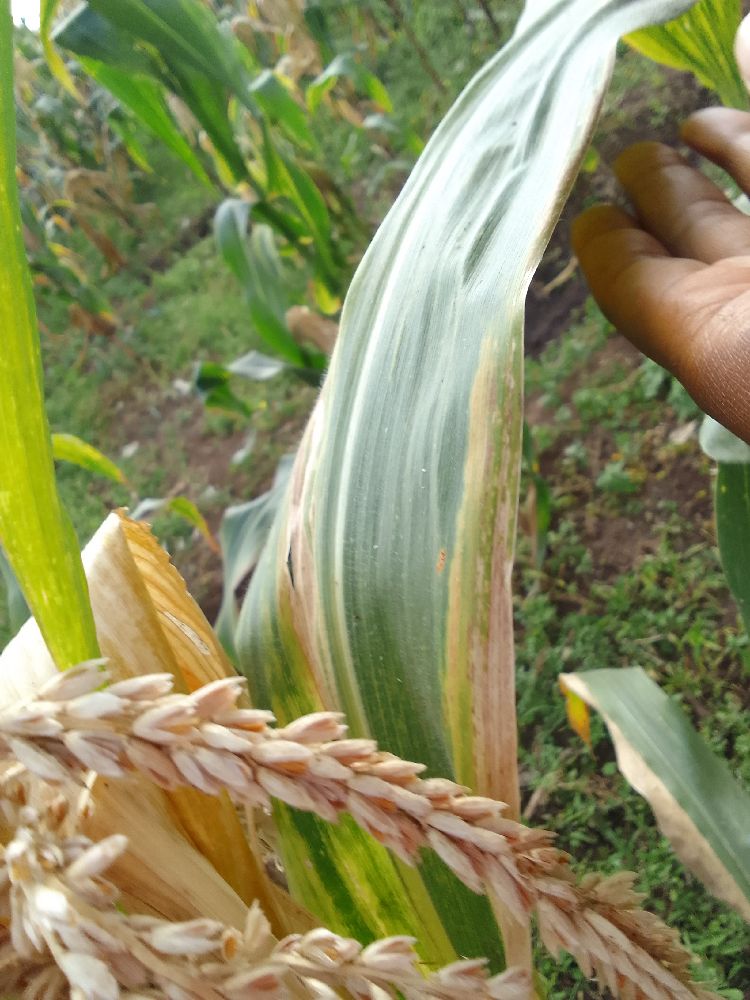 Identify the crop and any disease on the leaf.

maize, maize lethal necrosis
